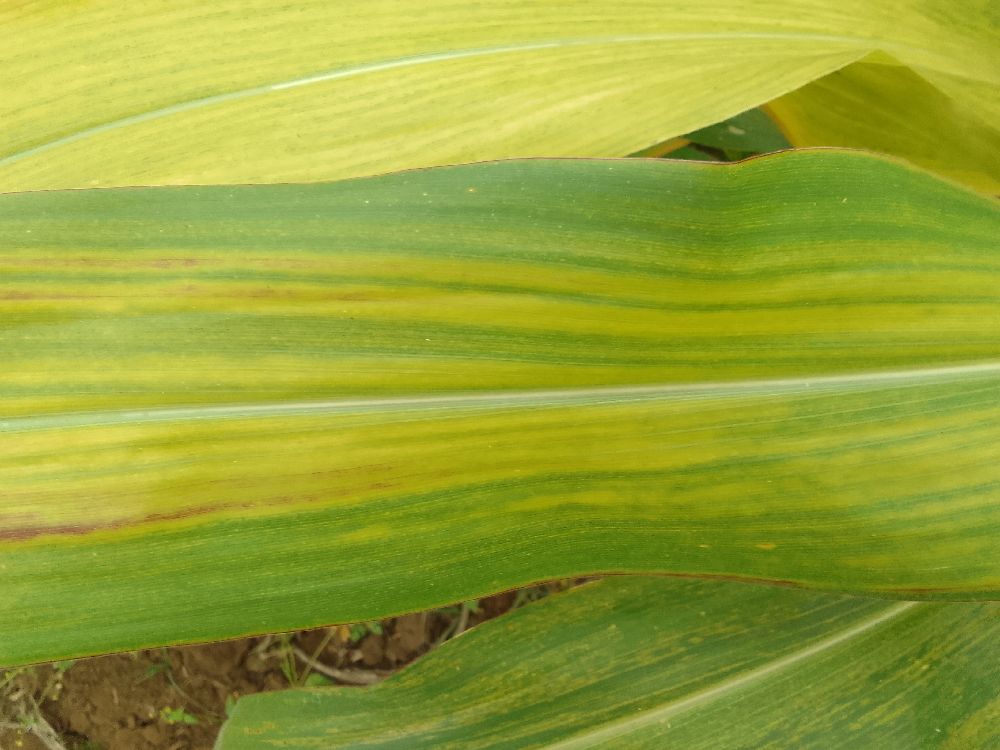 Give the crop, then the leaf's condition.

maize, maize lethal necrosis
